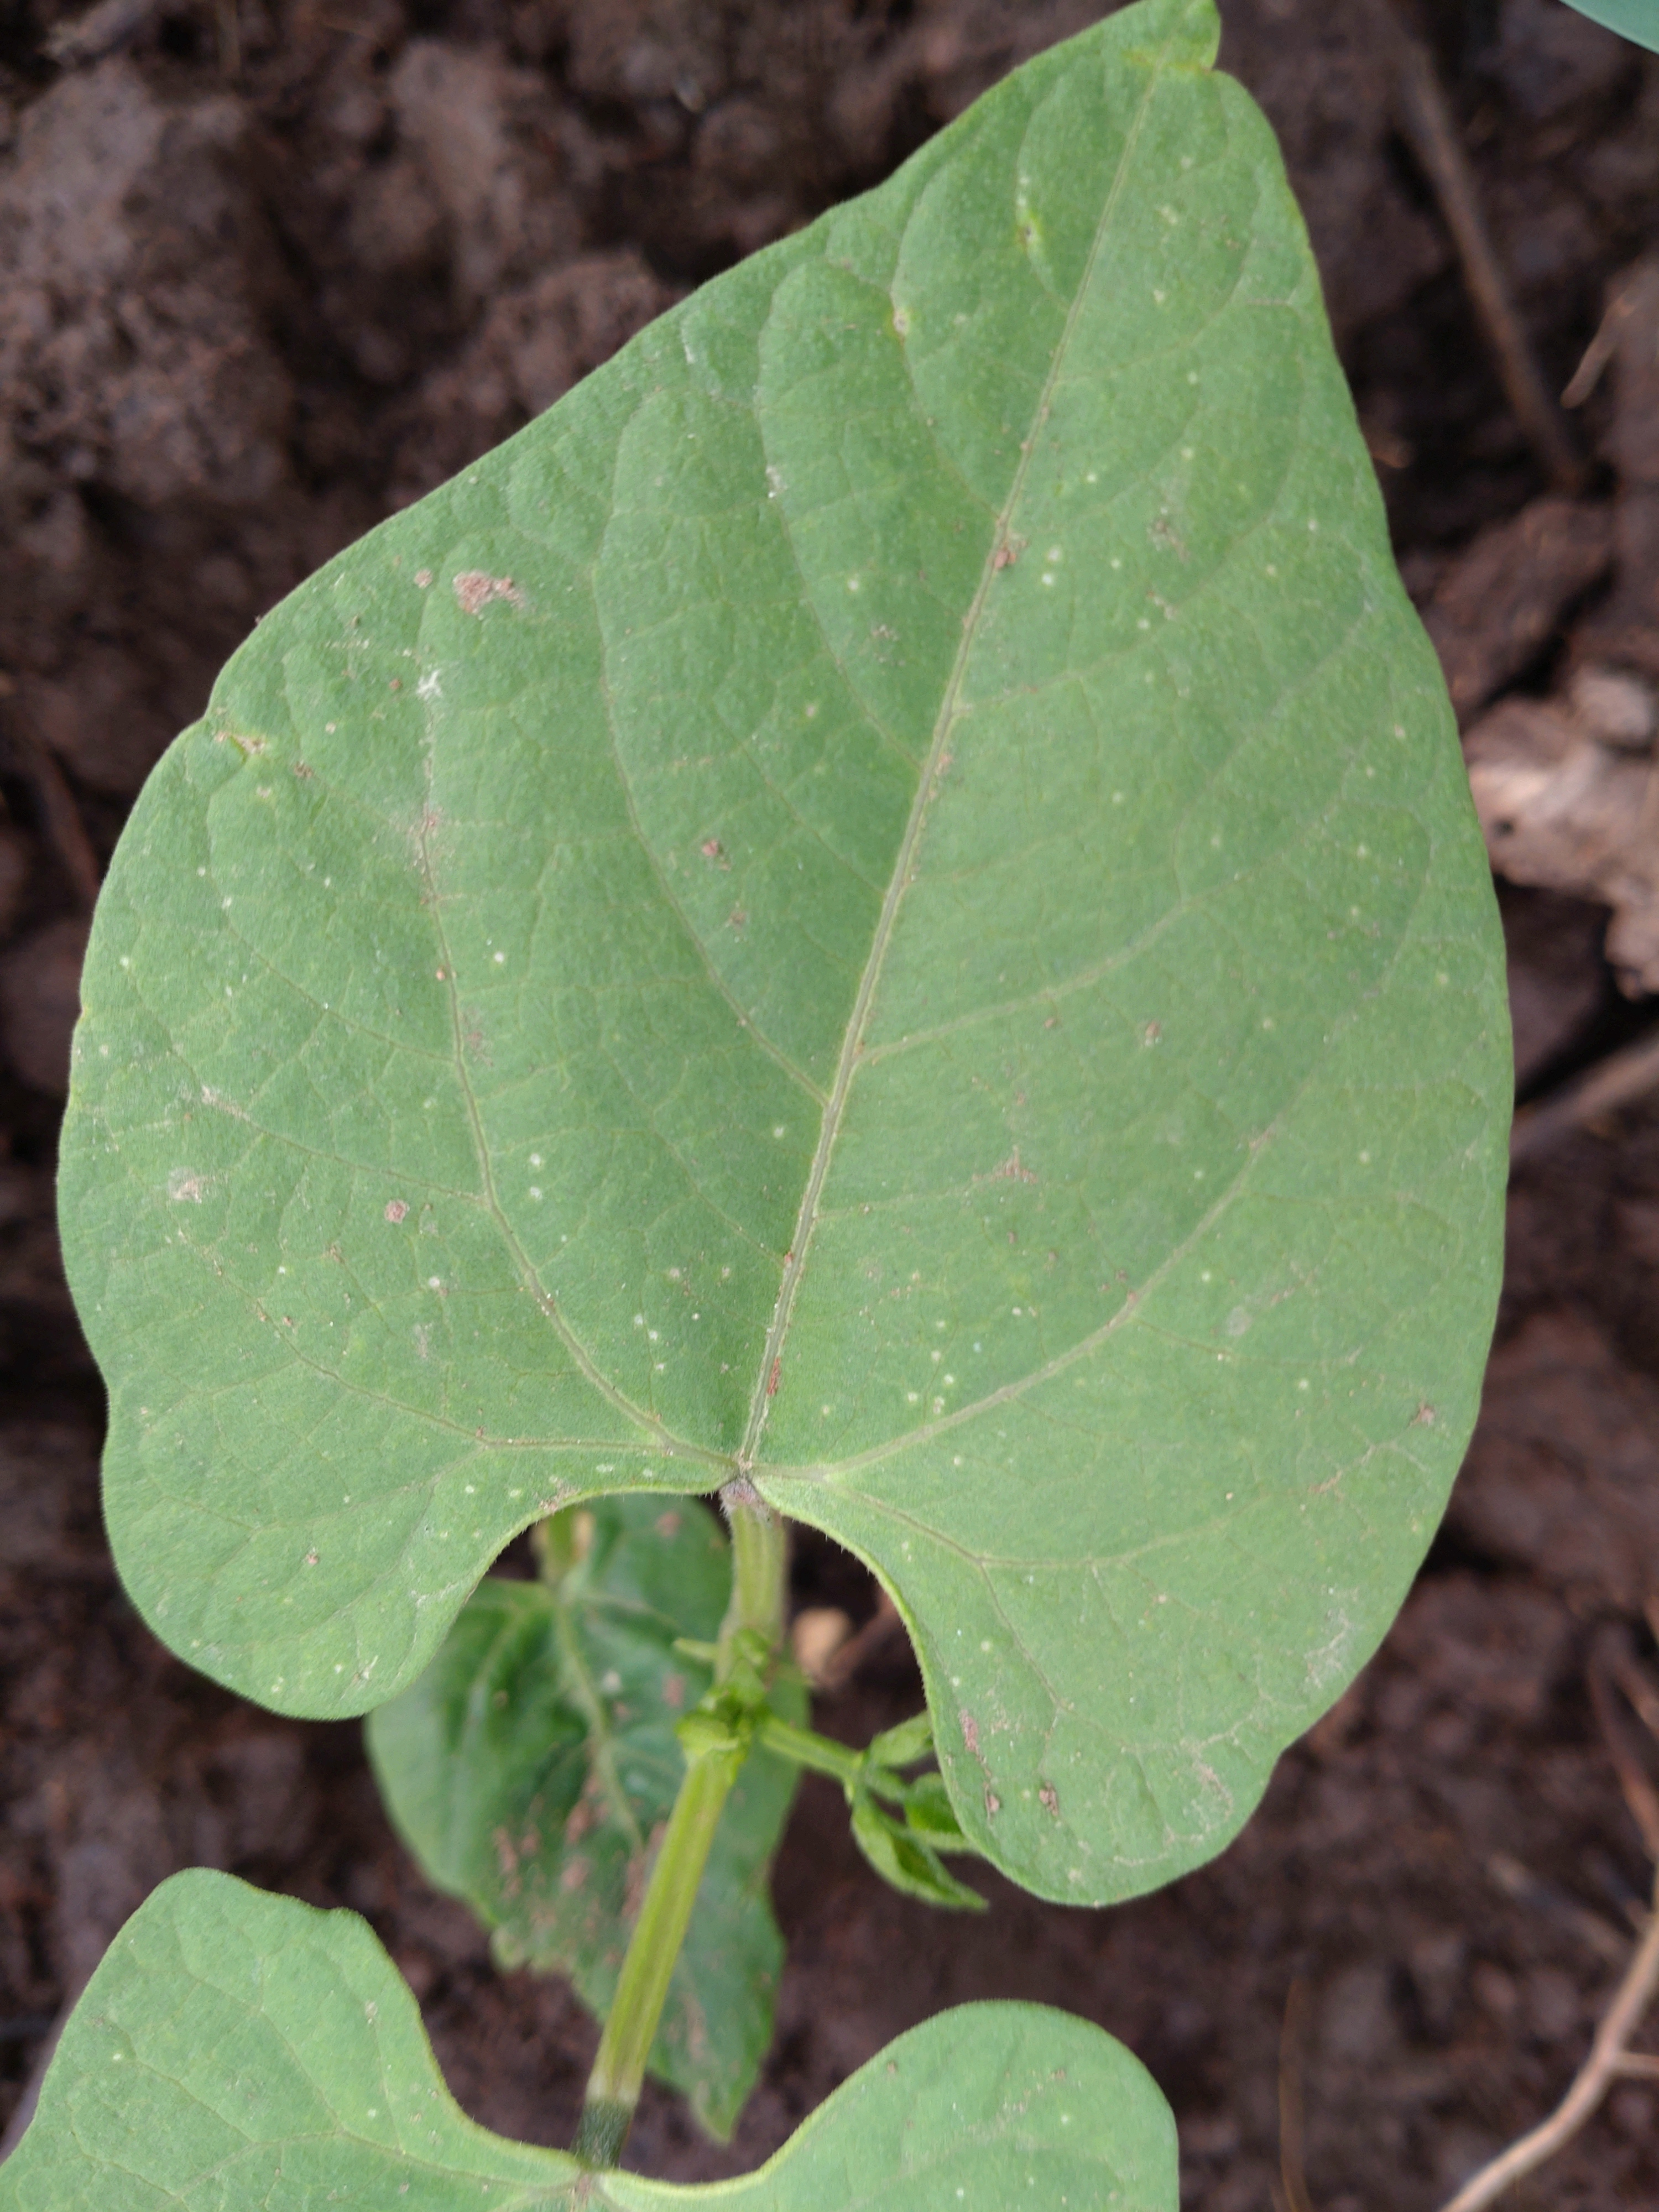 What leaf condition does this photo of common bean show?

healthy
